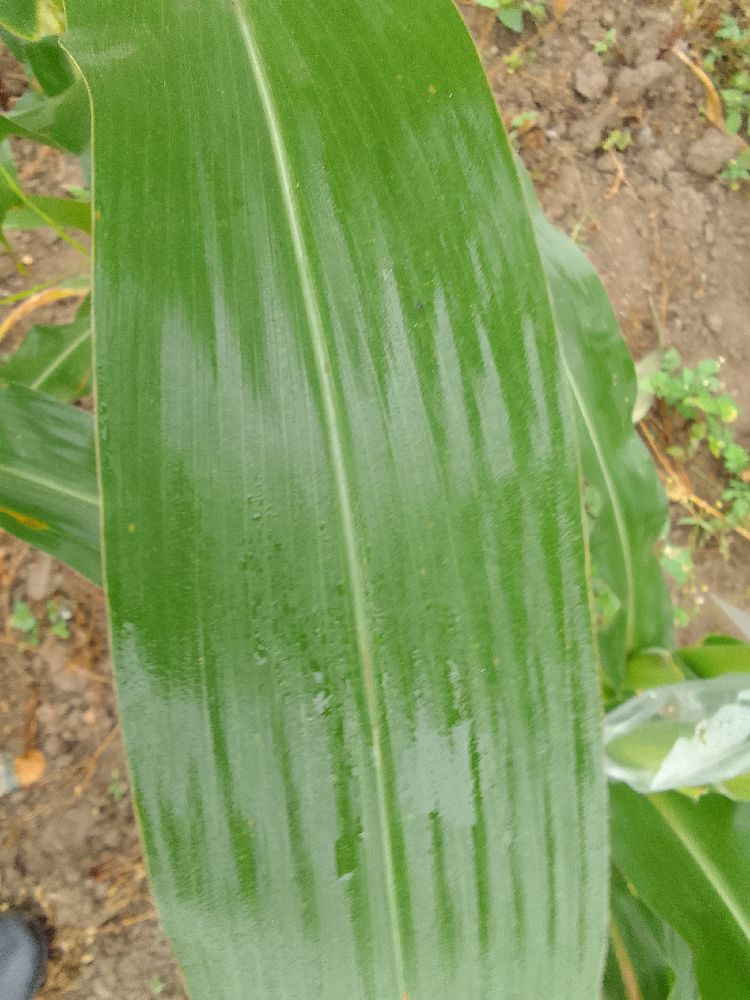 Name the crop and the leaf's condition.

maize, healthy
